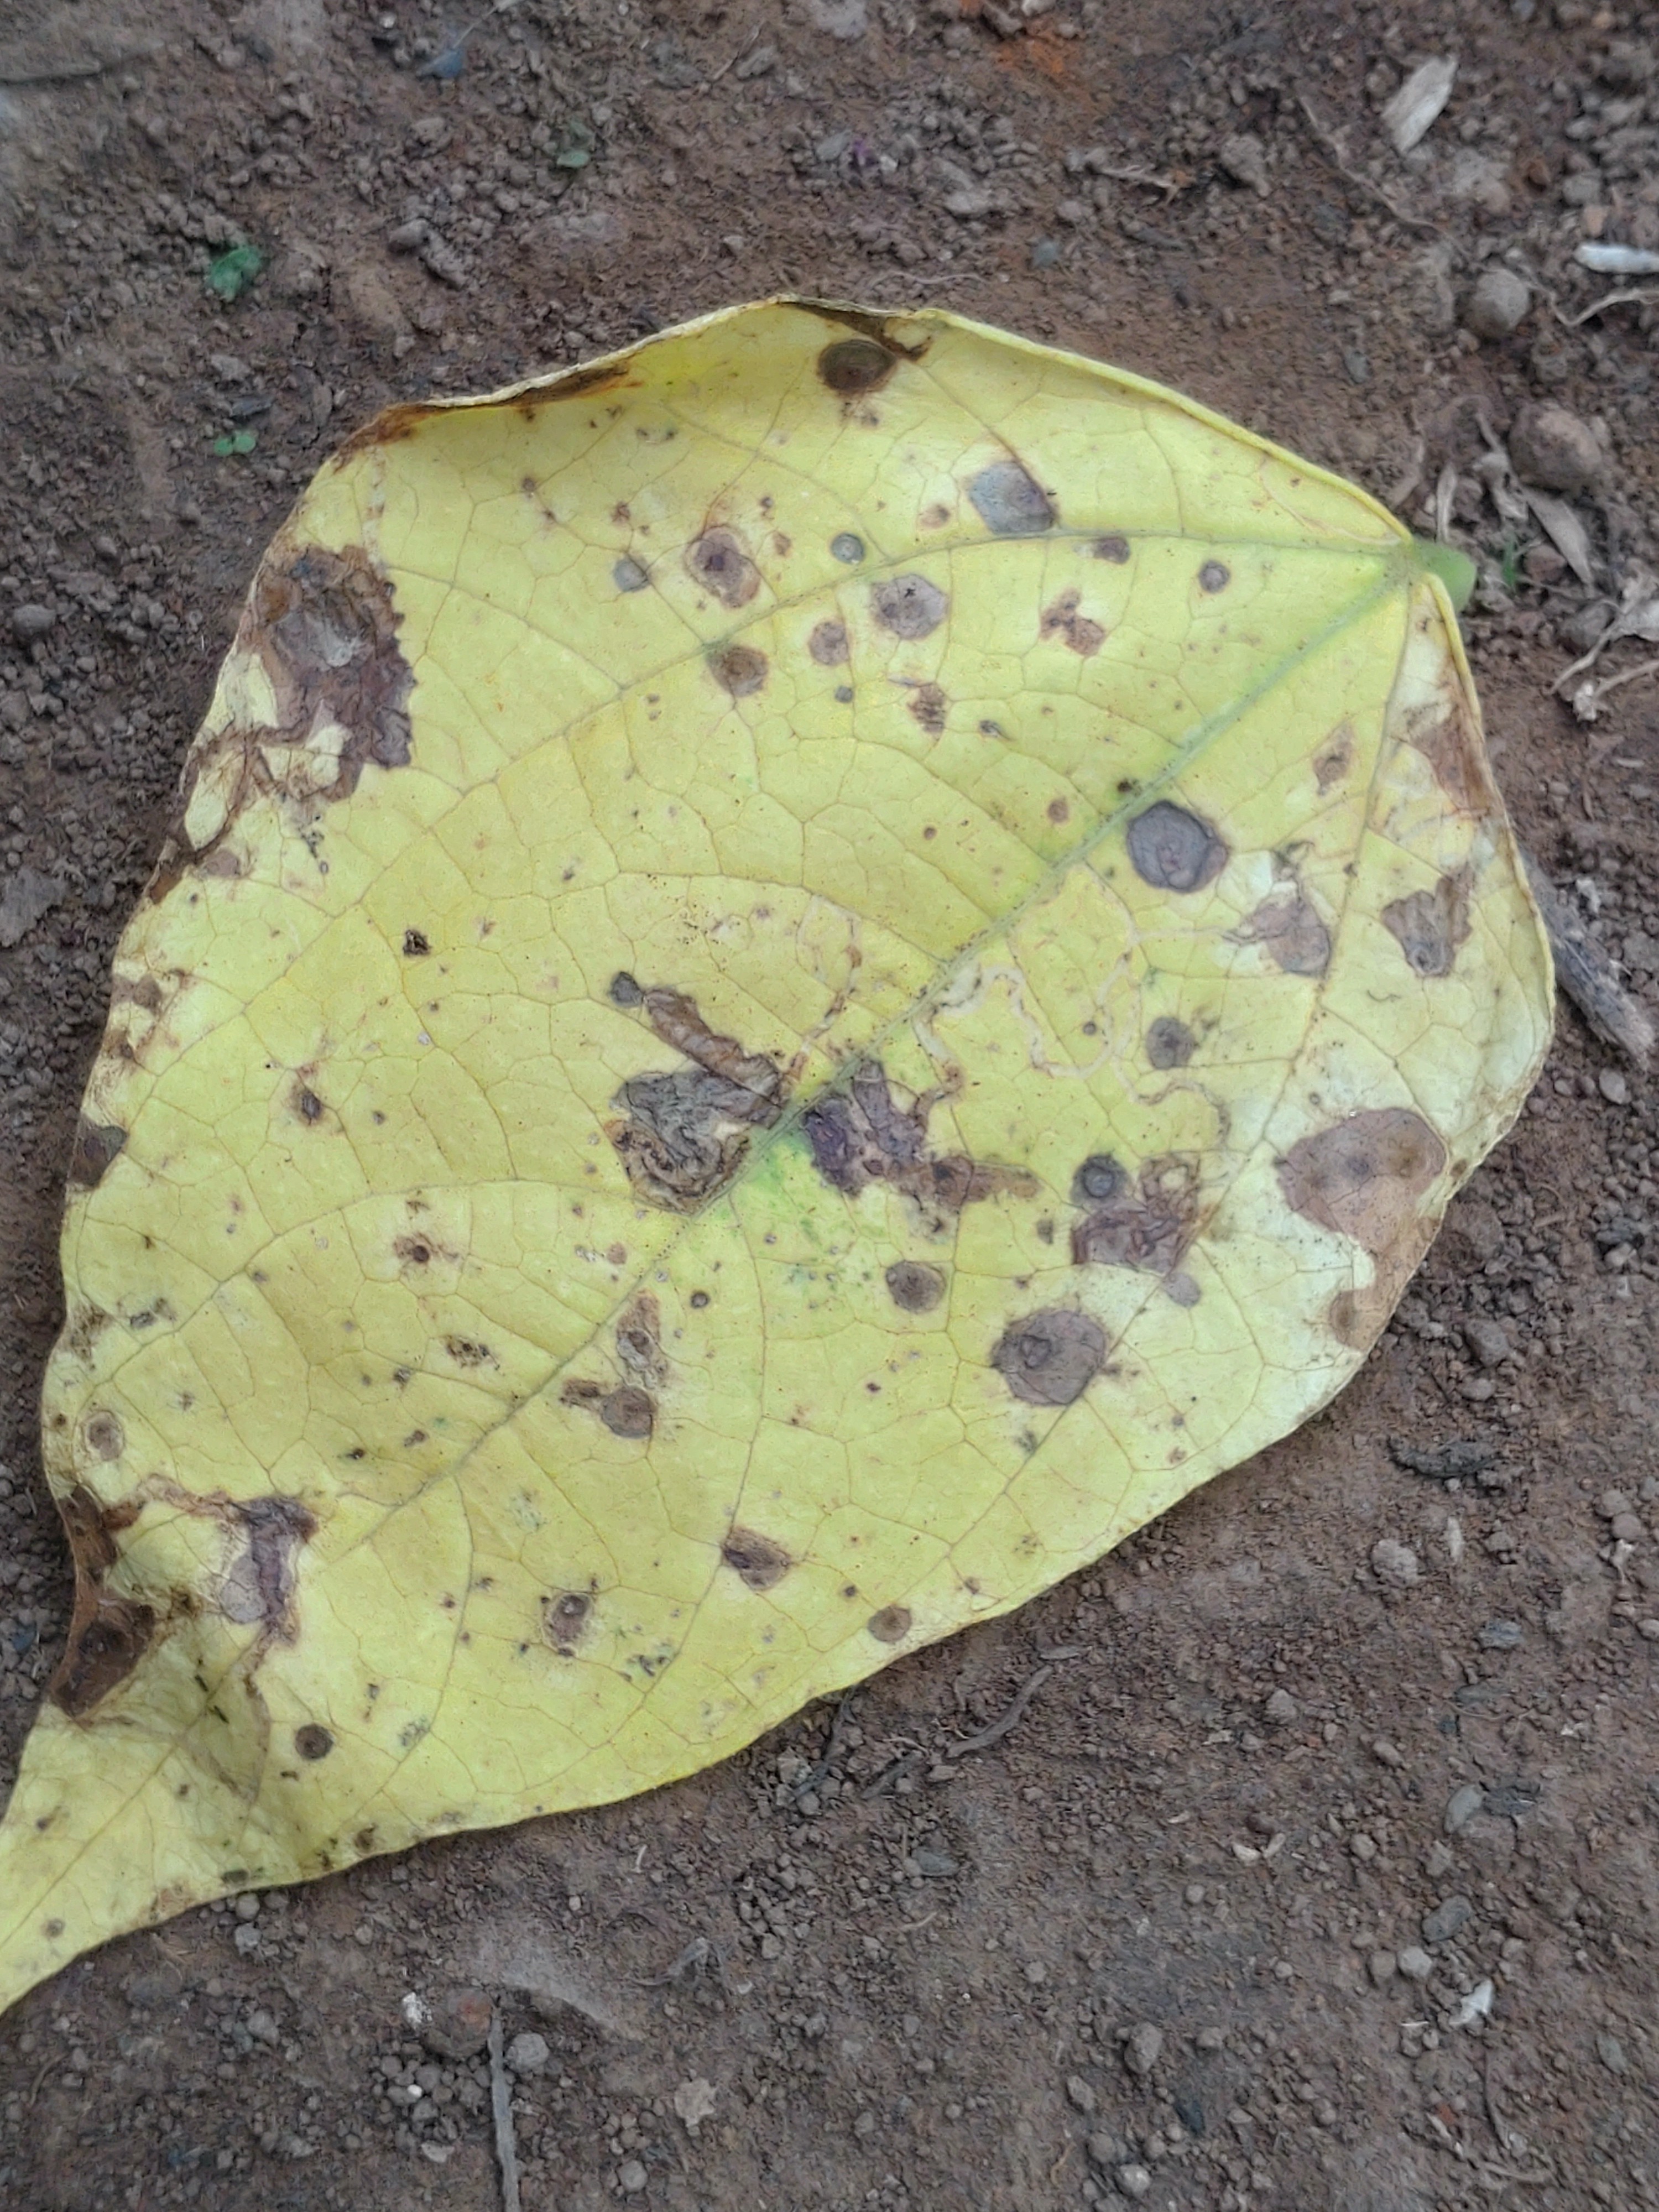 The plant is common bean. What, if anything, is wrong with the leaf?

anthracnose
